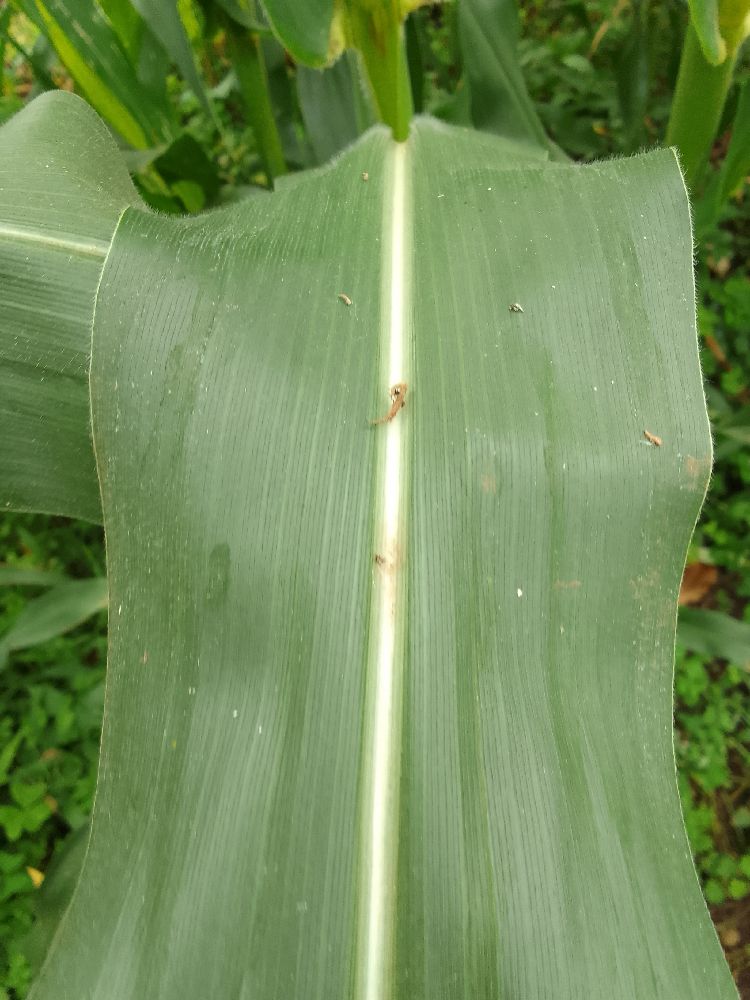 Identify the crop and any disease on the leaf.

maize, healthy
